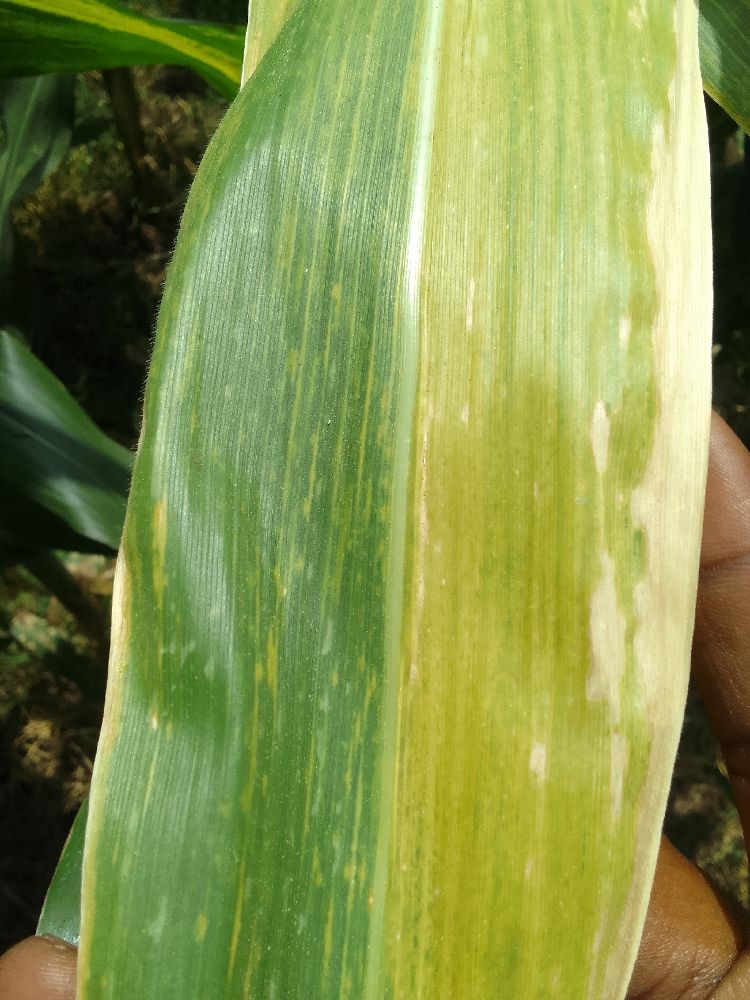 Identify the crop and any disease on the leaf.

maize, maize lethal necrosis
